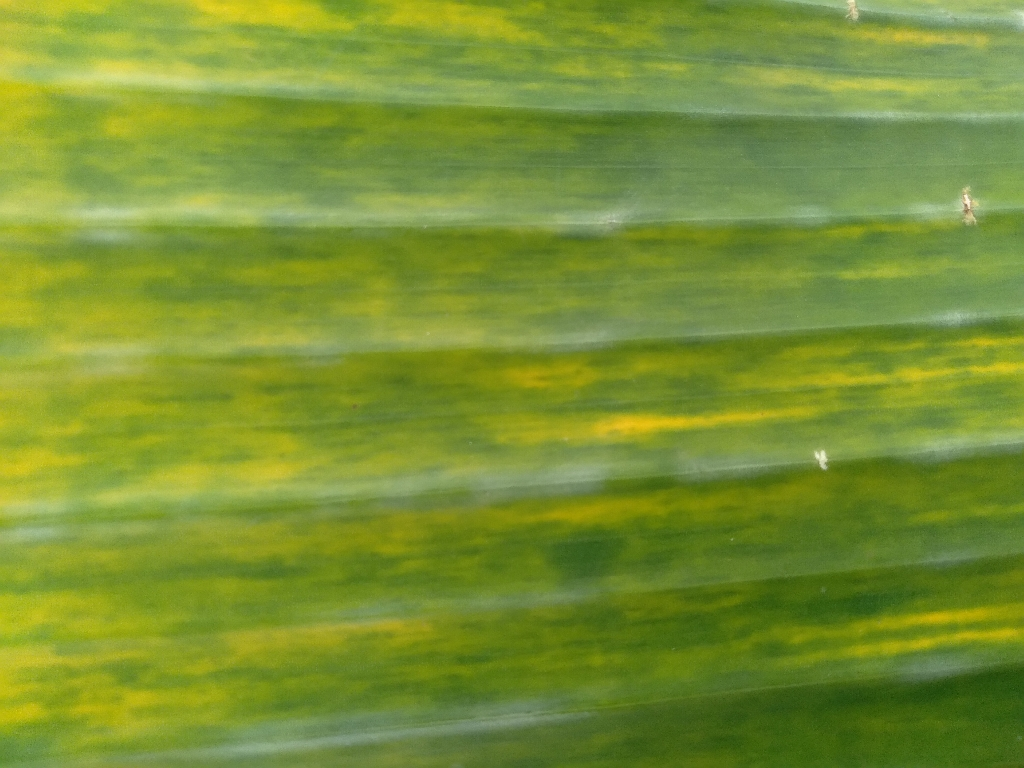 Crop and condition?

banana, fusarium wilt race 1
